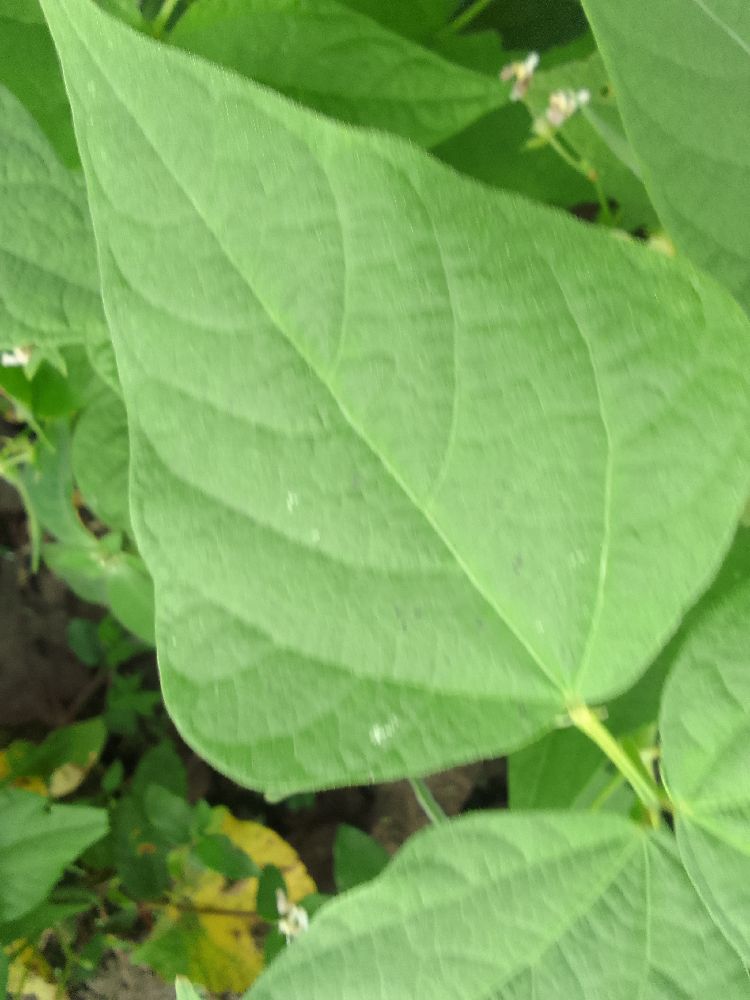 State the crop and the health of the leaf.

common bean, healthy
